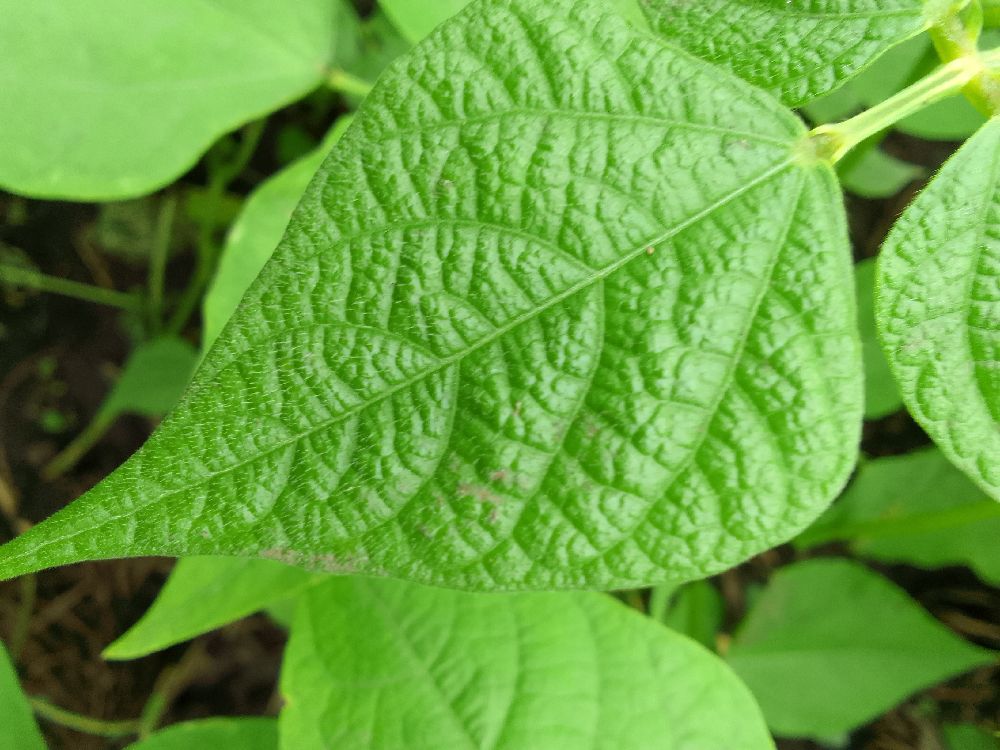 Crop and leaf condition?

common bean, healthy
